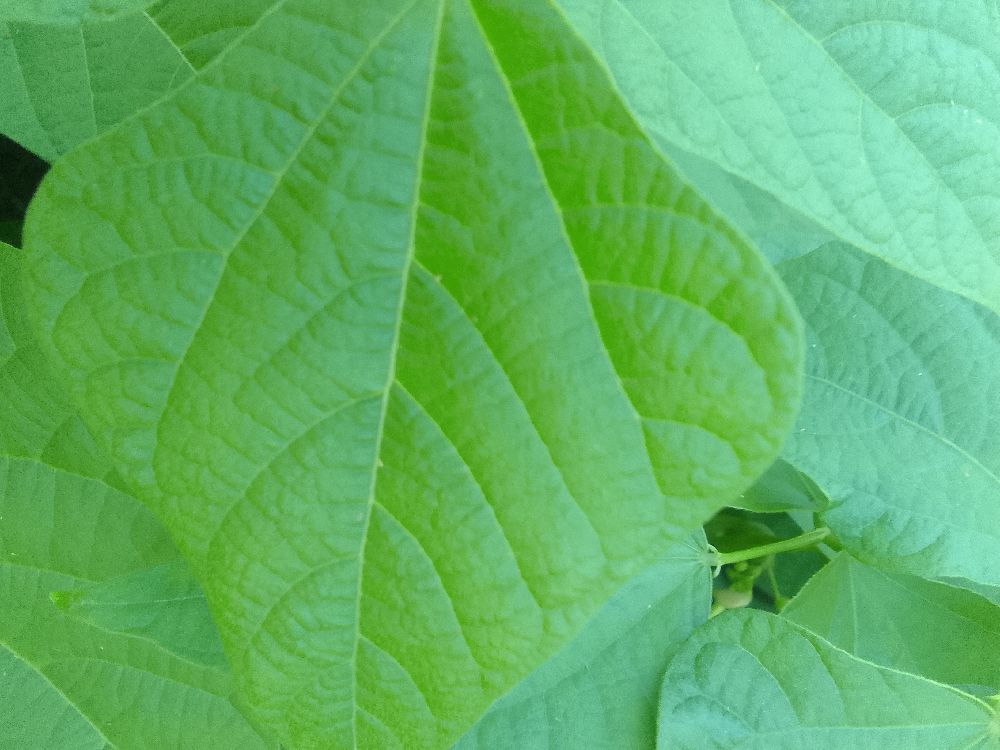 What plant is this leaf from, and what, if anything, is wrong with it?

common bean, healthy
